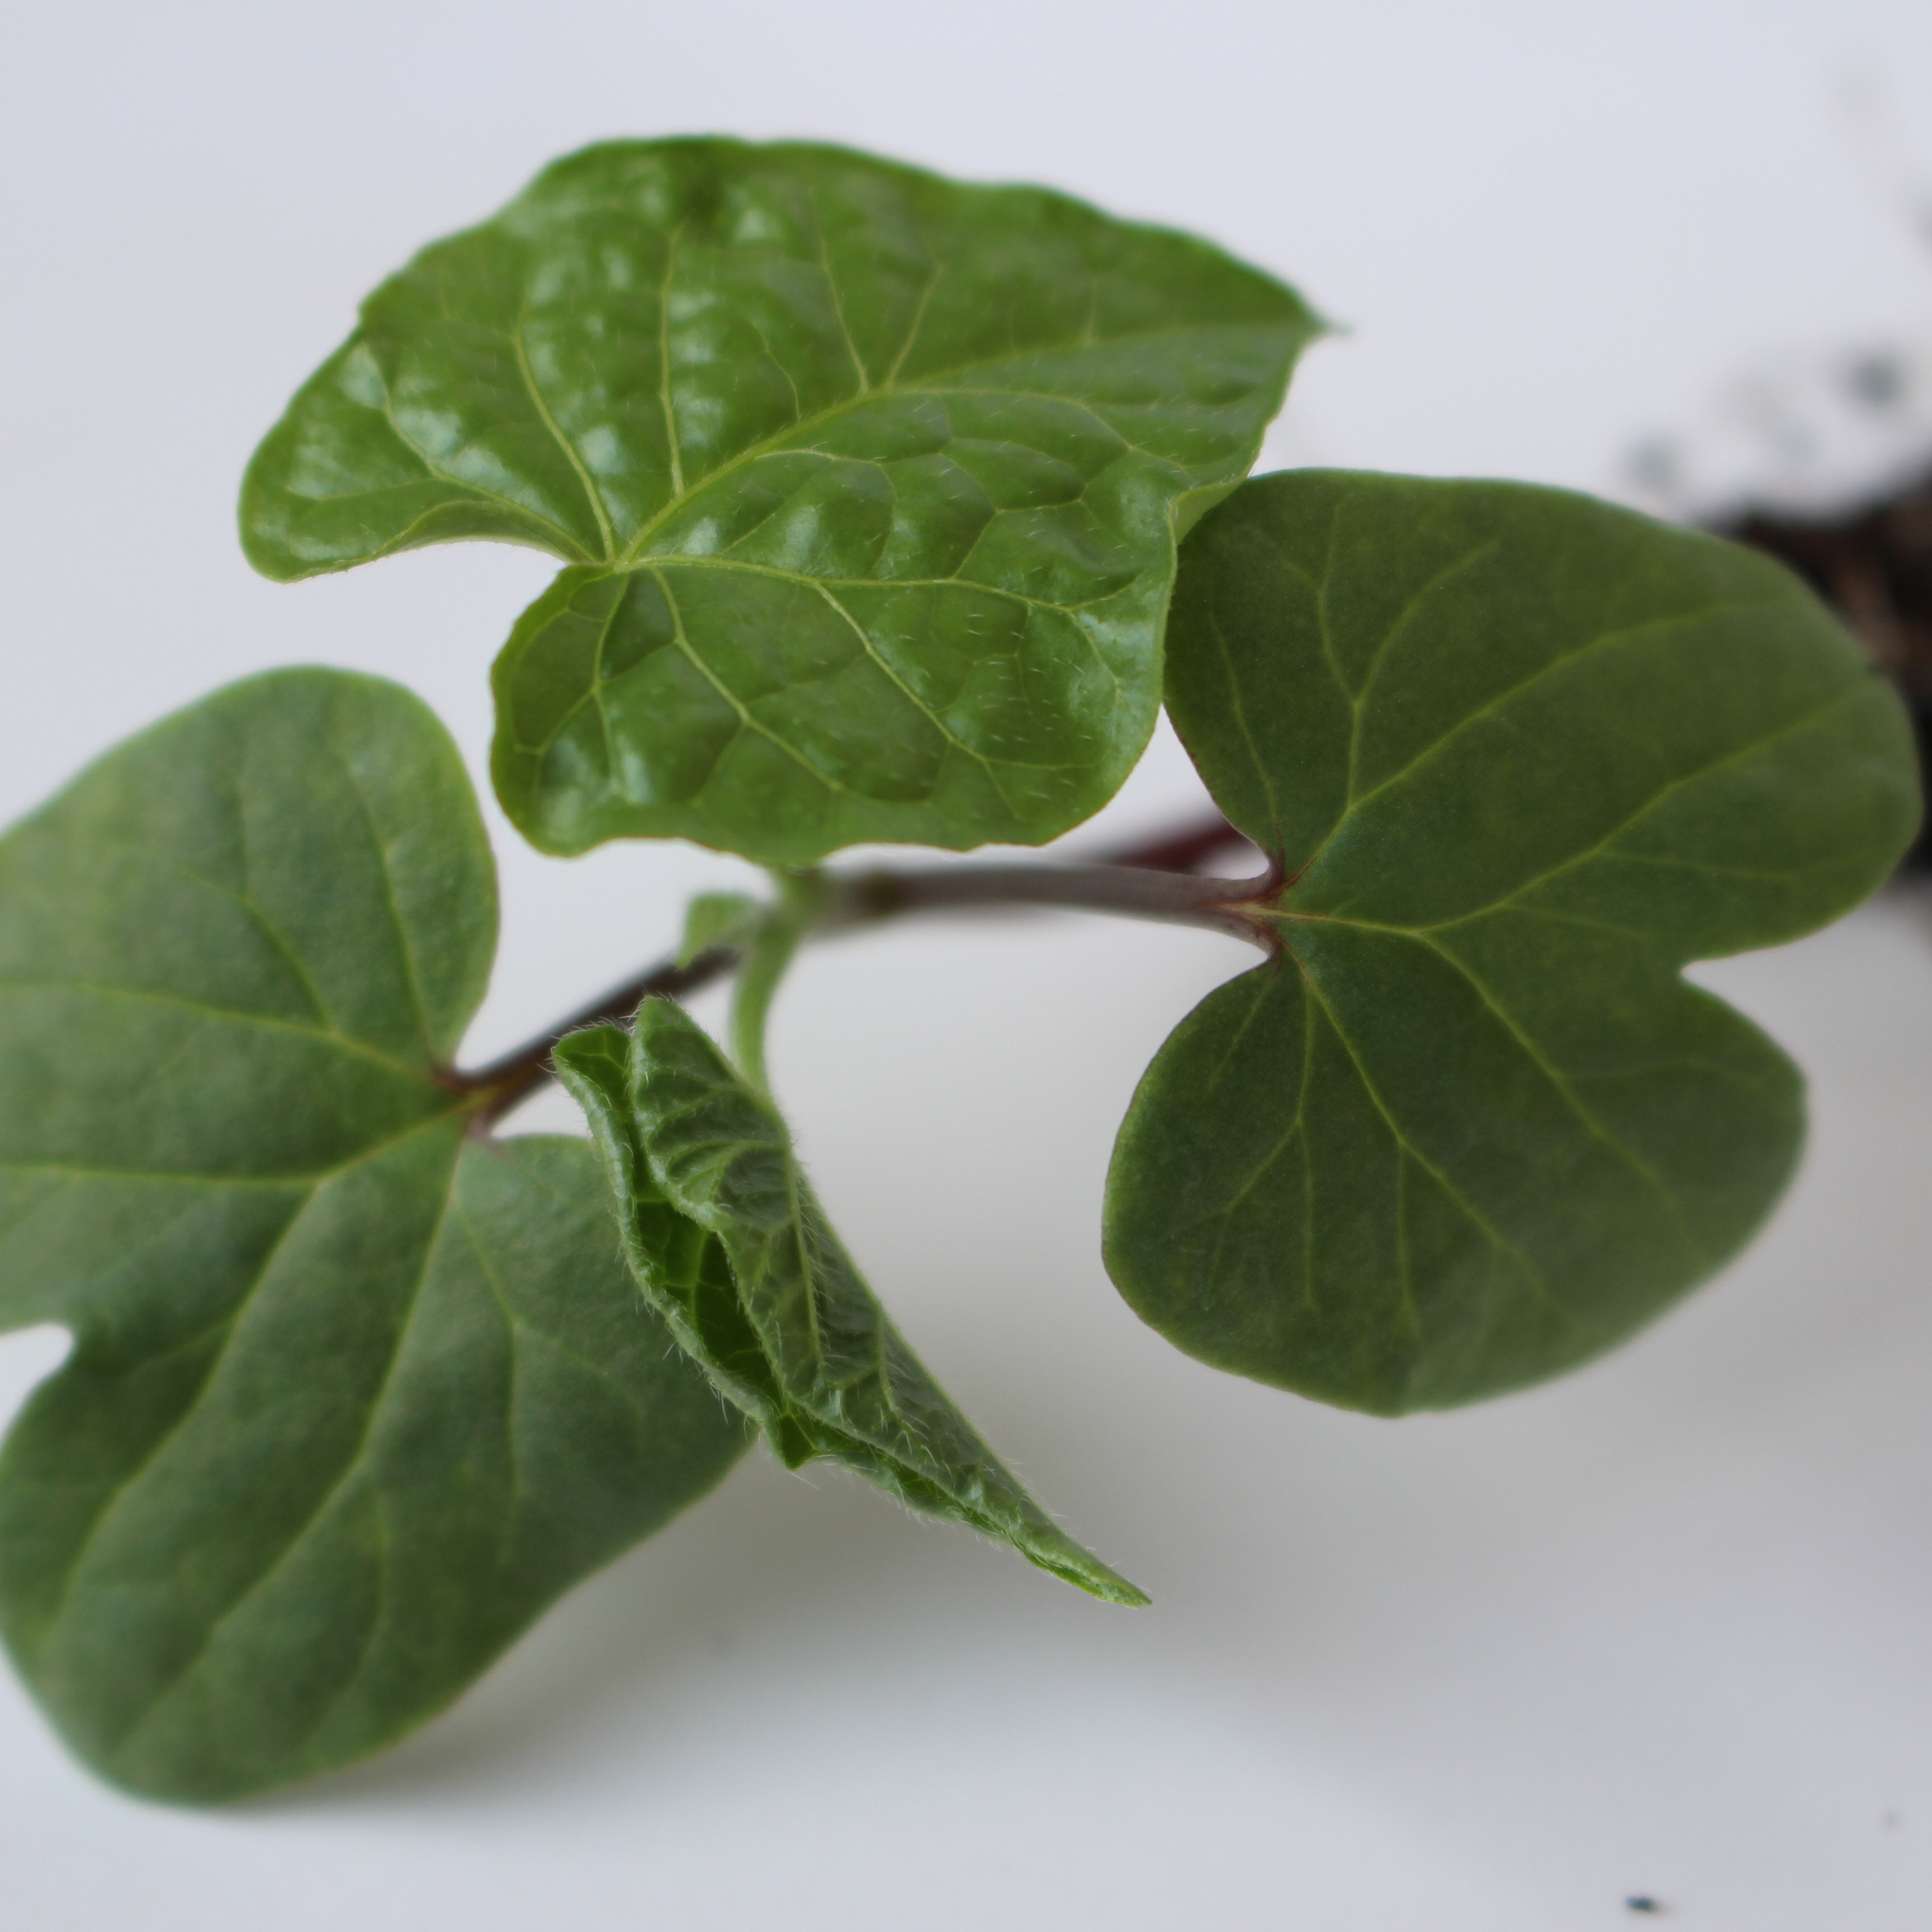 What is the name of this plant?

Convolvulus arvensis
